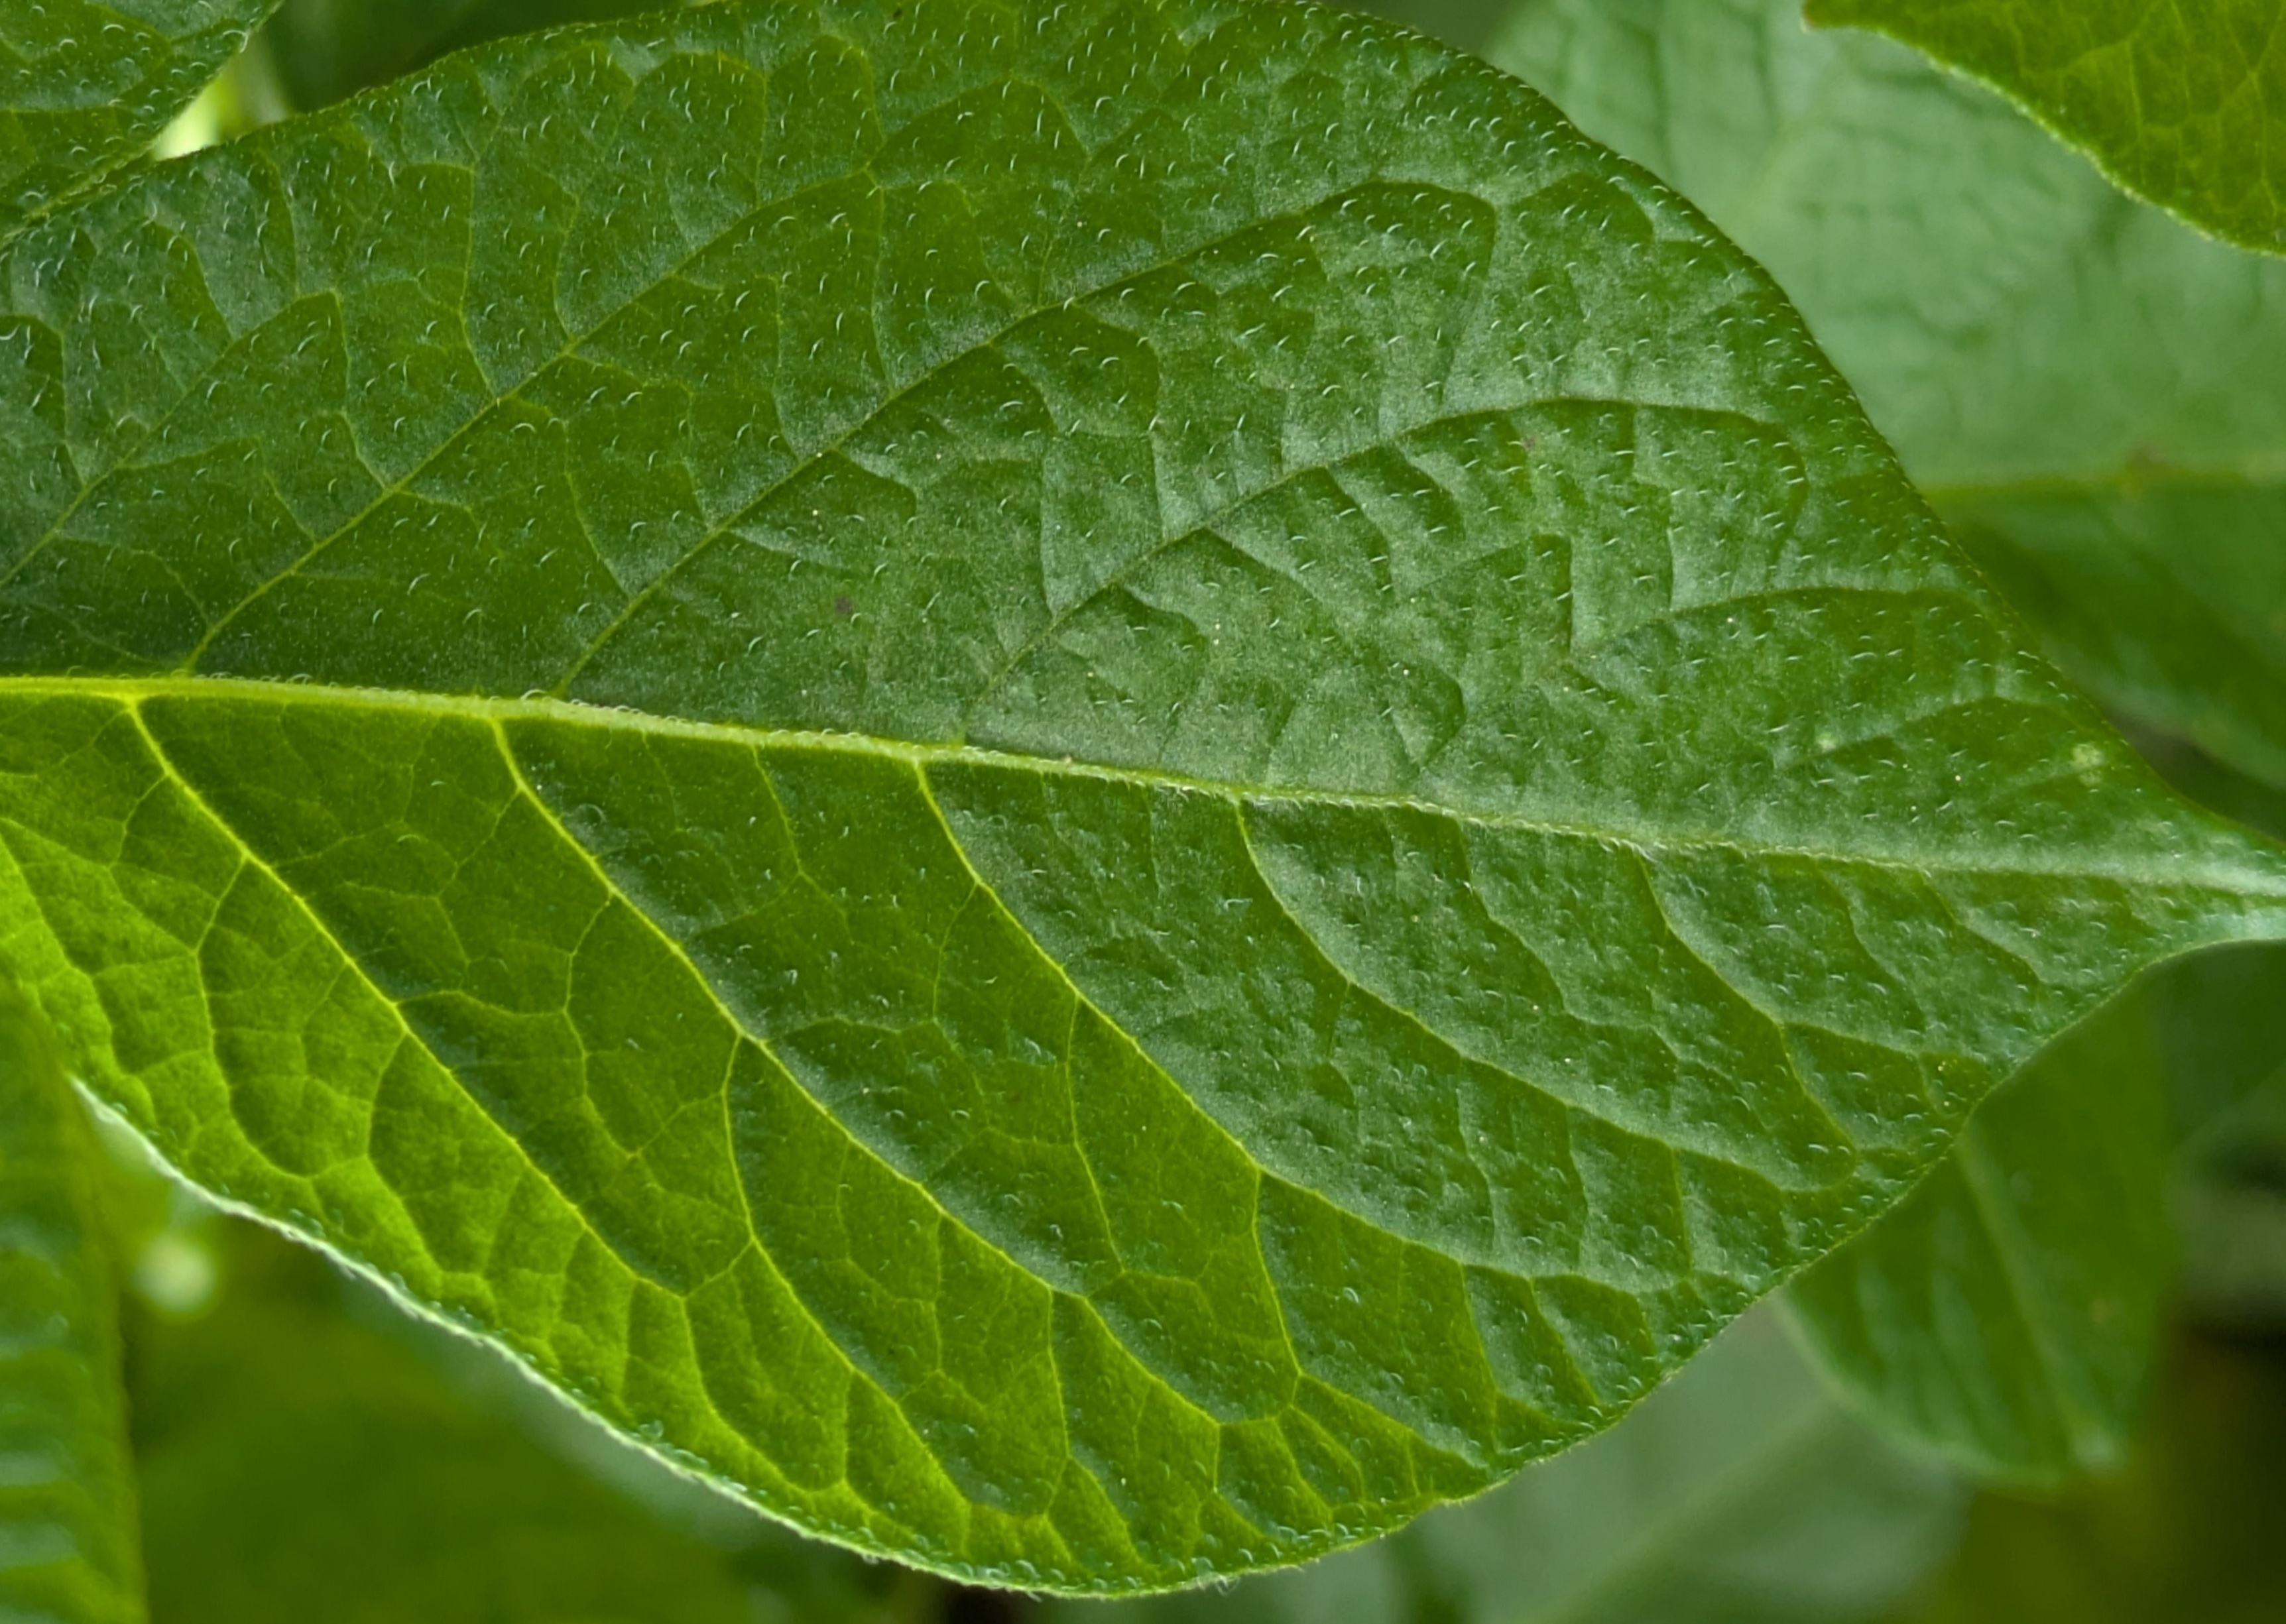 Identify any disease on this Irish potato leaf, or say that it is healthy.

healthy
